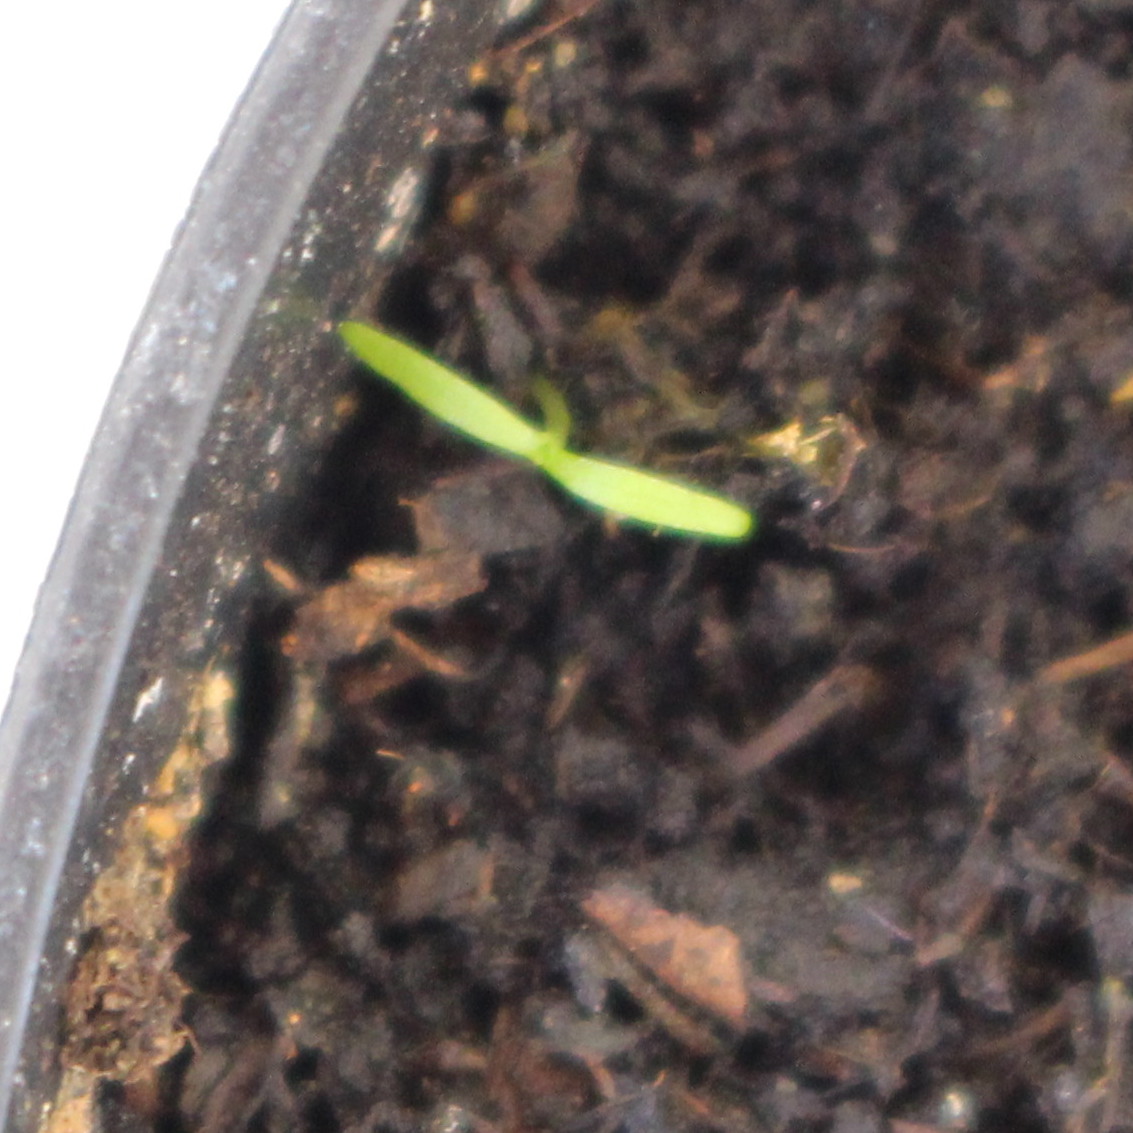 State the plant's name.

Papaver rhoeas
